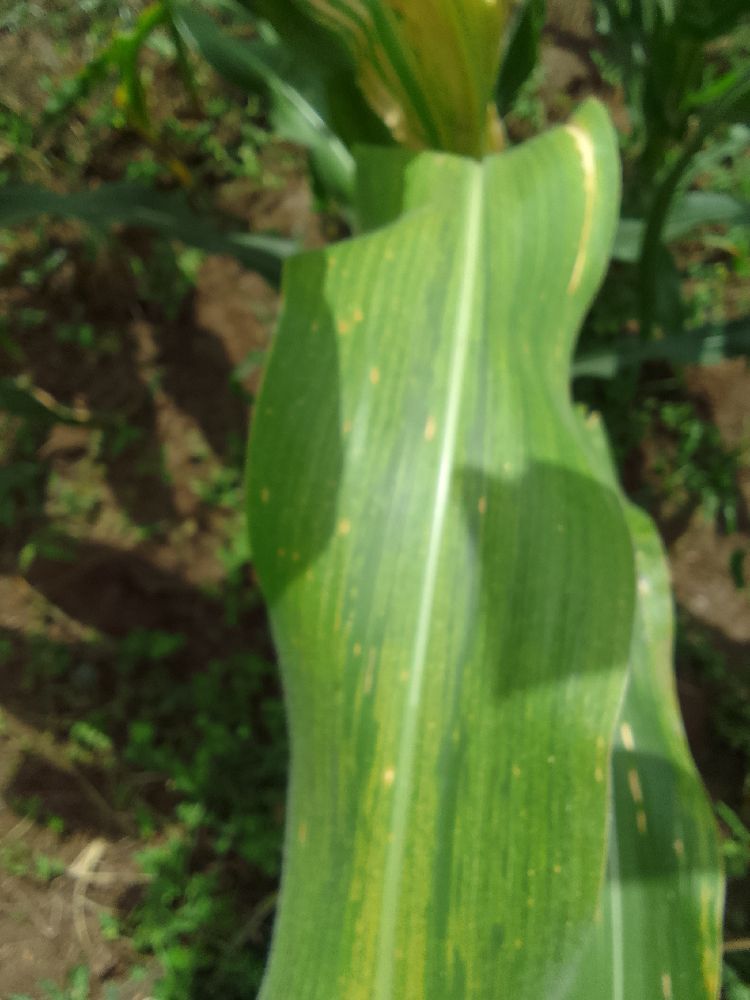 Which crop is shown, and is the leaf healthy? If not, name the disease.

maize, maize lethal necrosis
